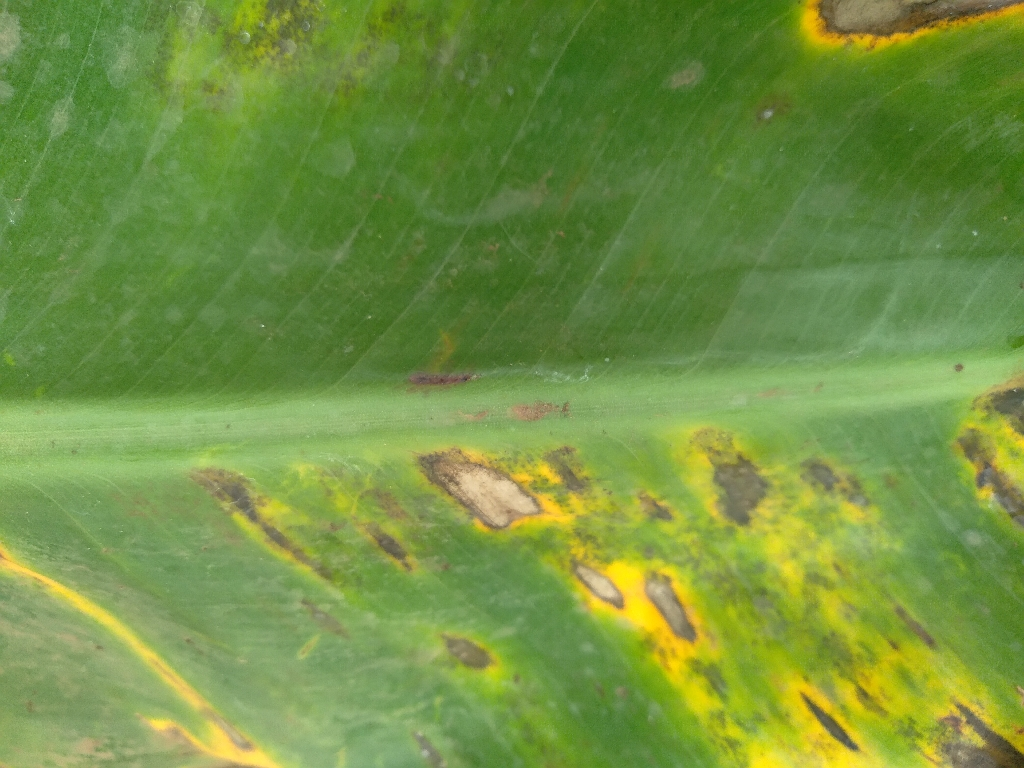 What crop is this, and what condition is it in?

banana, black sigatoka
